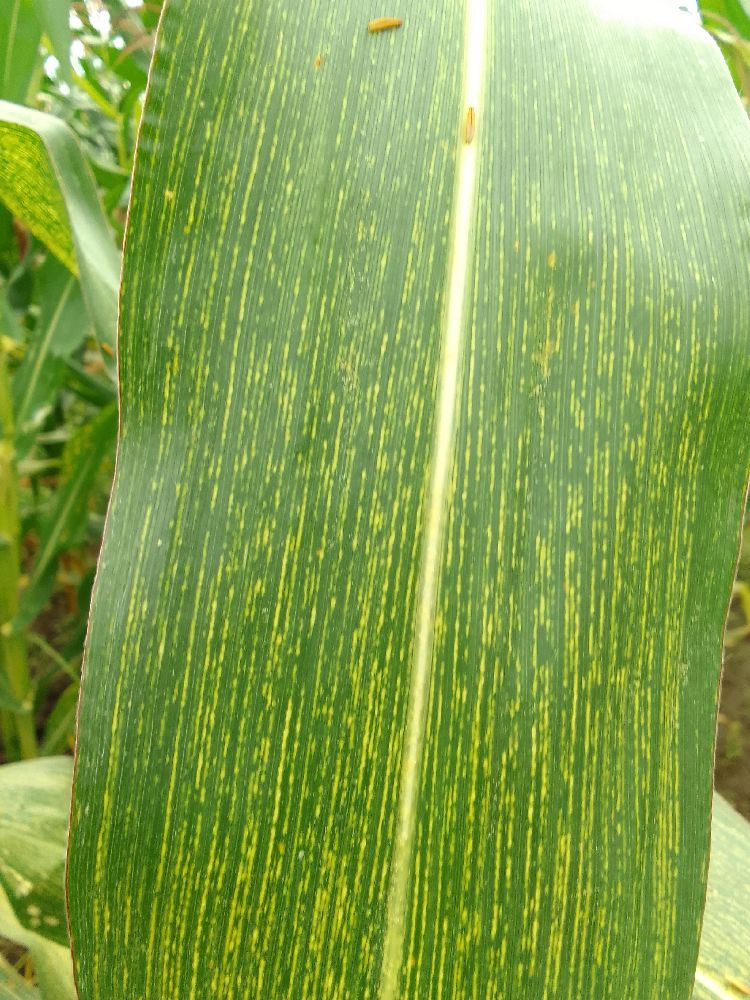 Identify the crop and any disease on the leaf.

maize, maize streak virus
